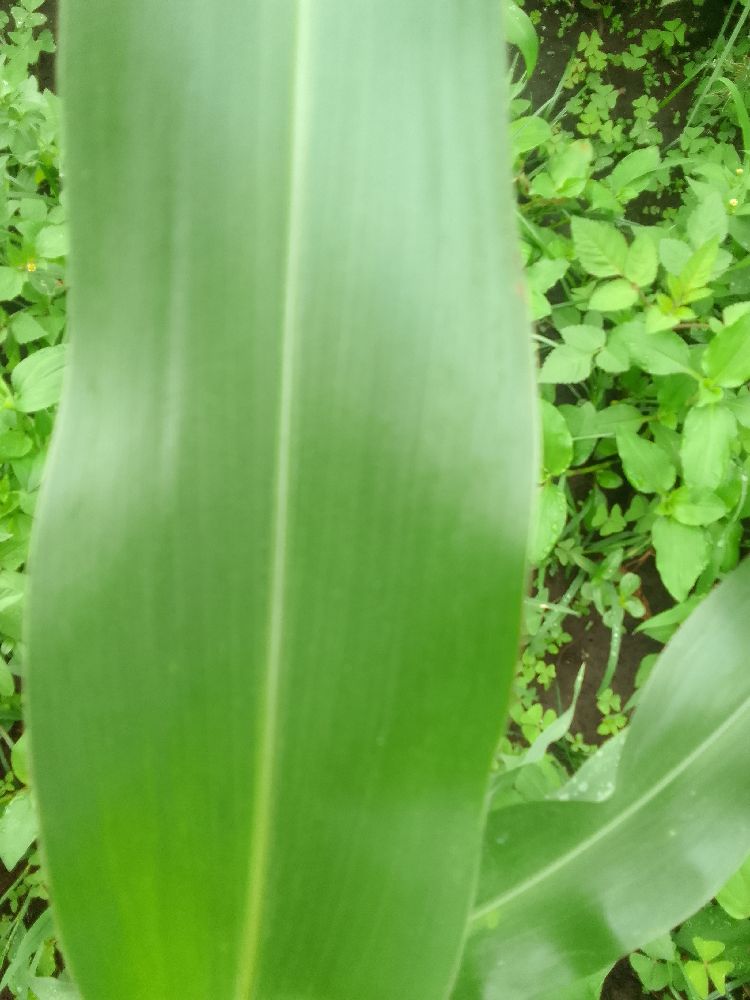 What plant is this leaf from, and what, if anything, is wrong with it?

maize, healthy
